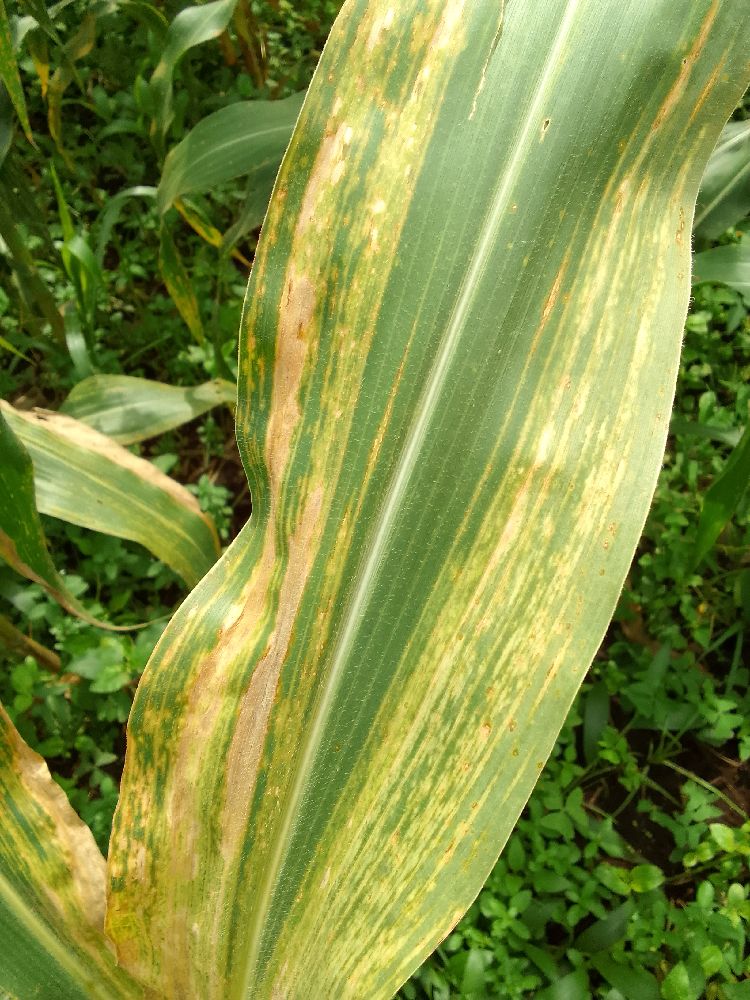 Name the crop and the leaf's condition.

maize, maize lethal necrosis
